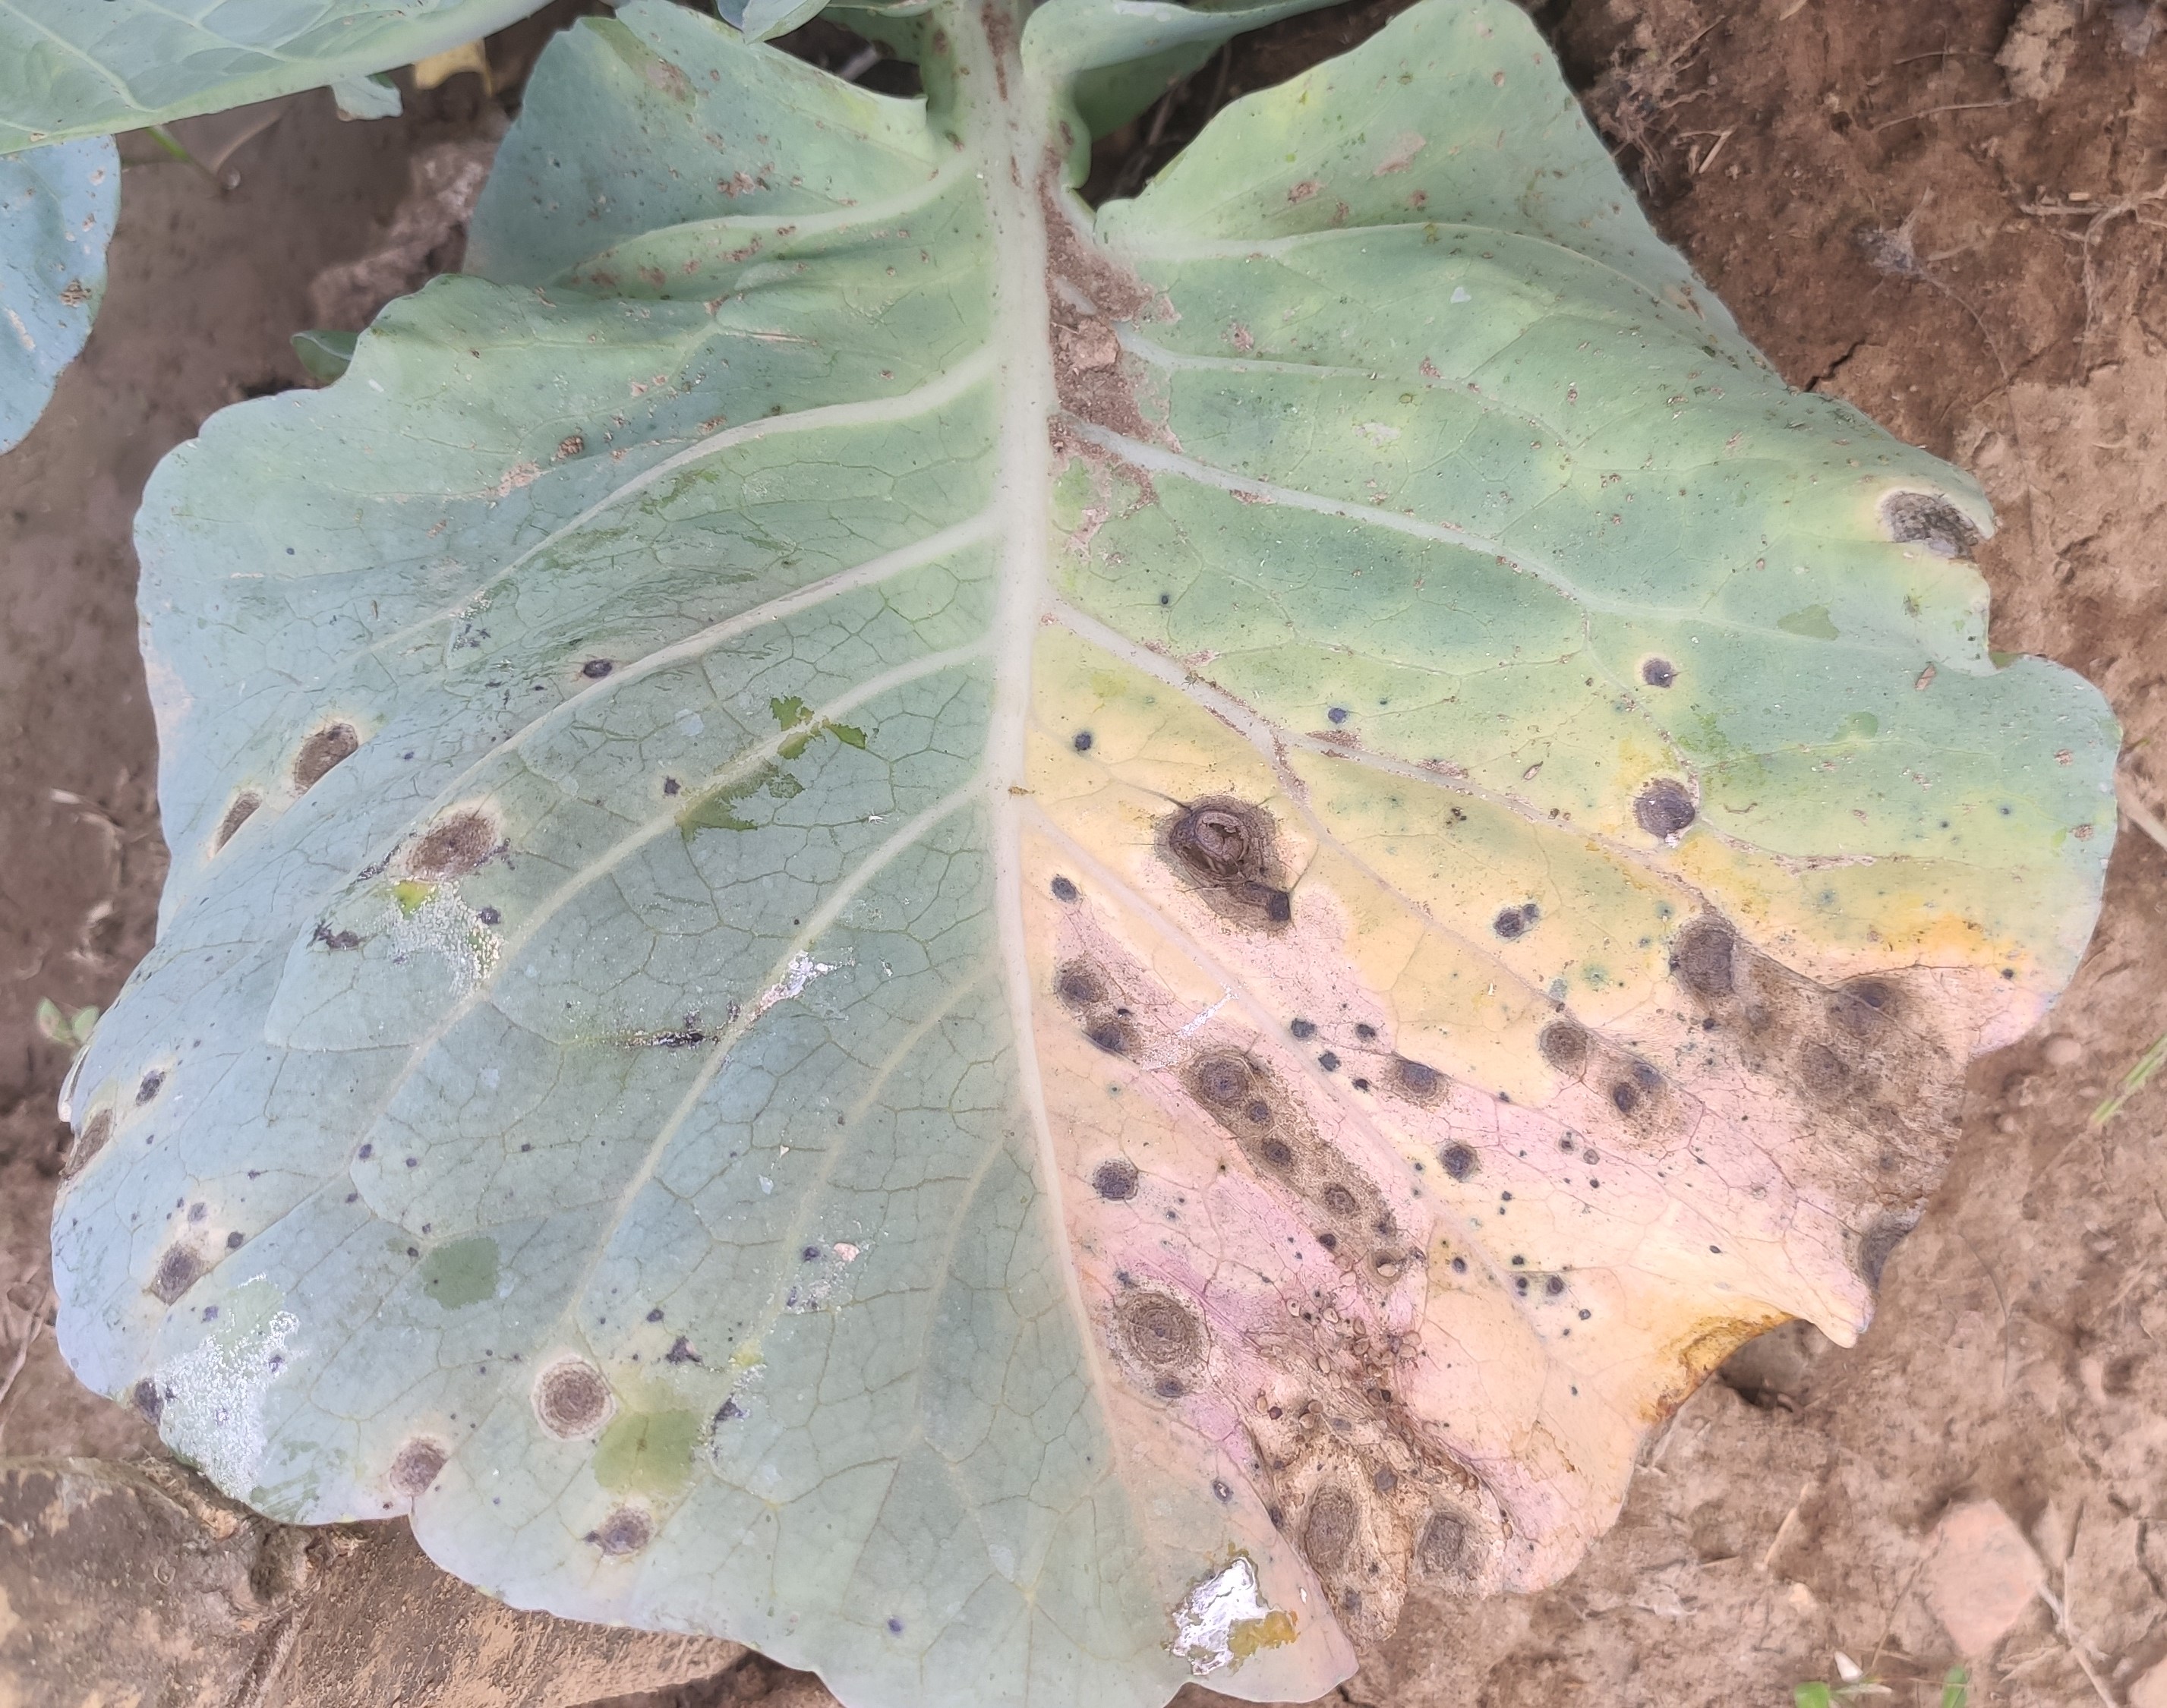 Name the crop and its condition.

cabbage, alternaria
